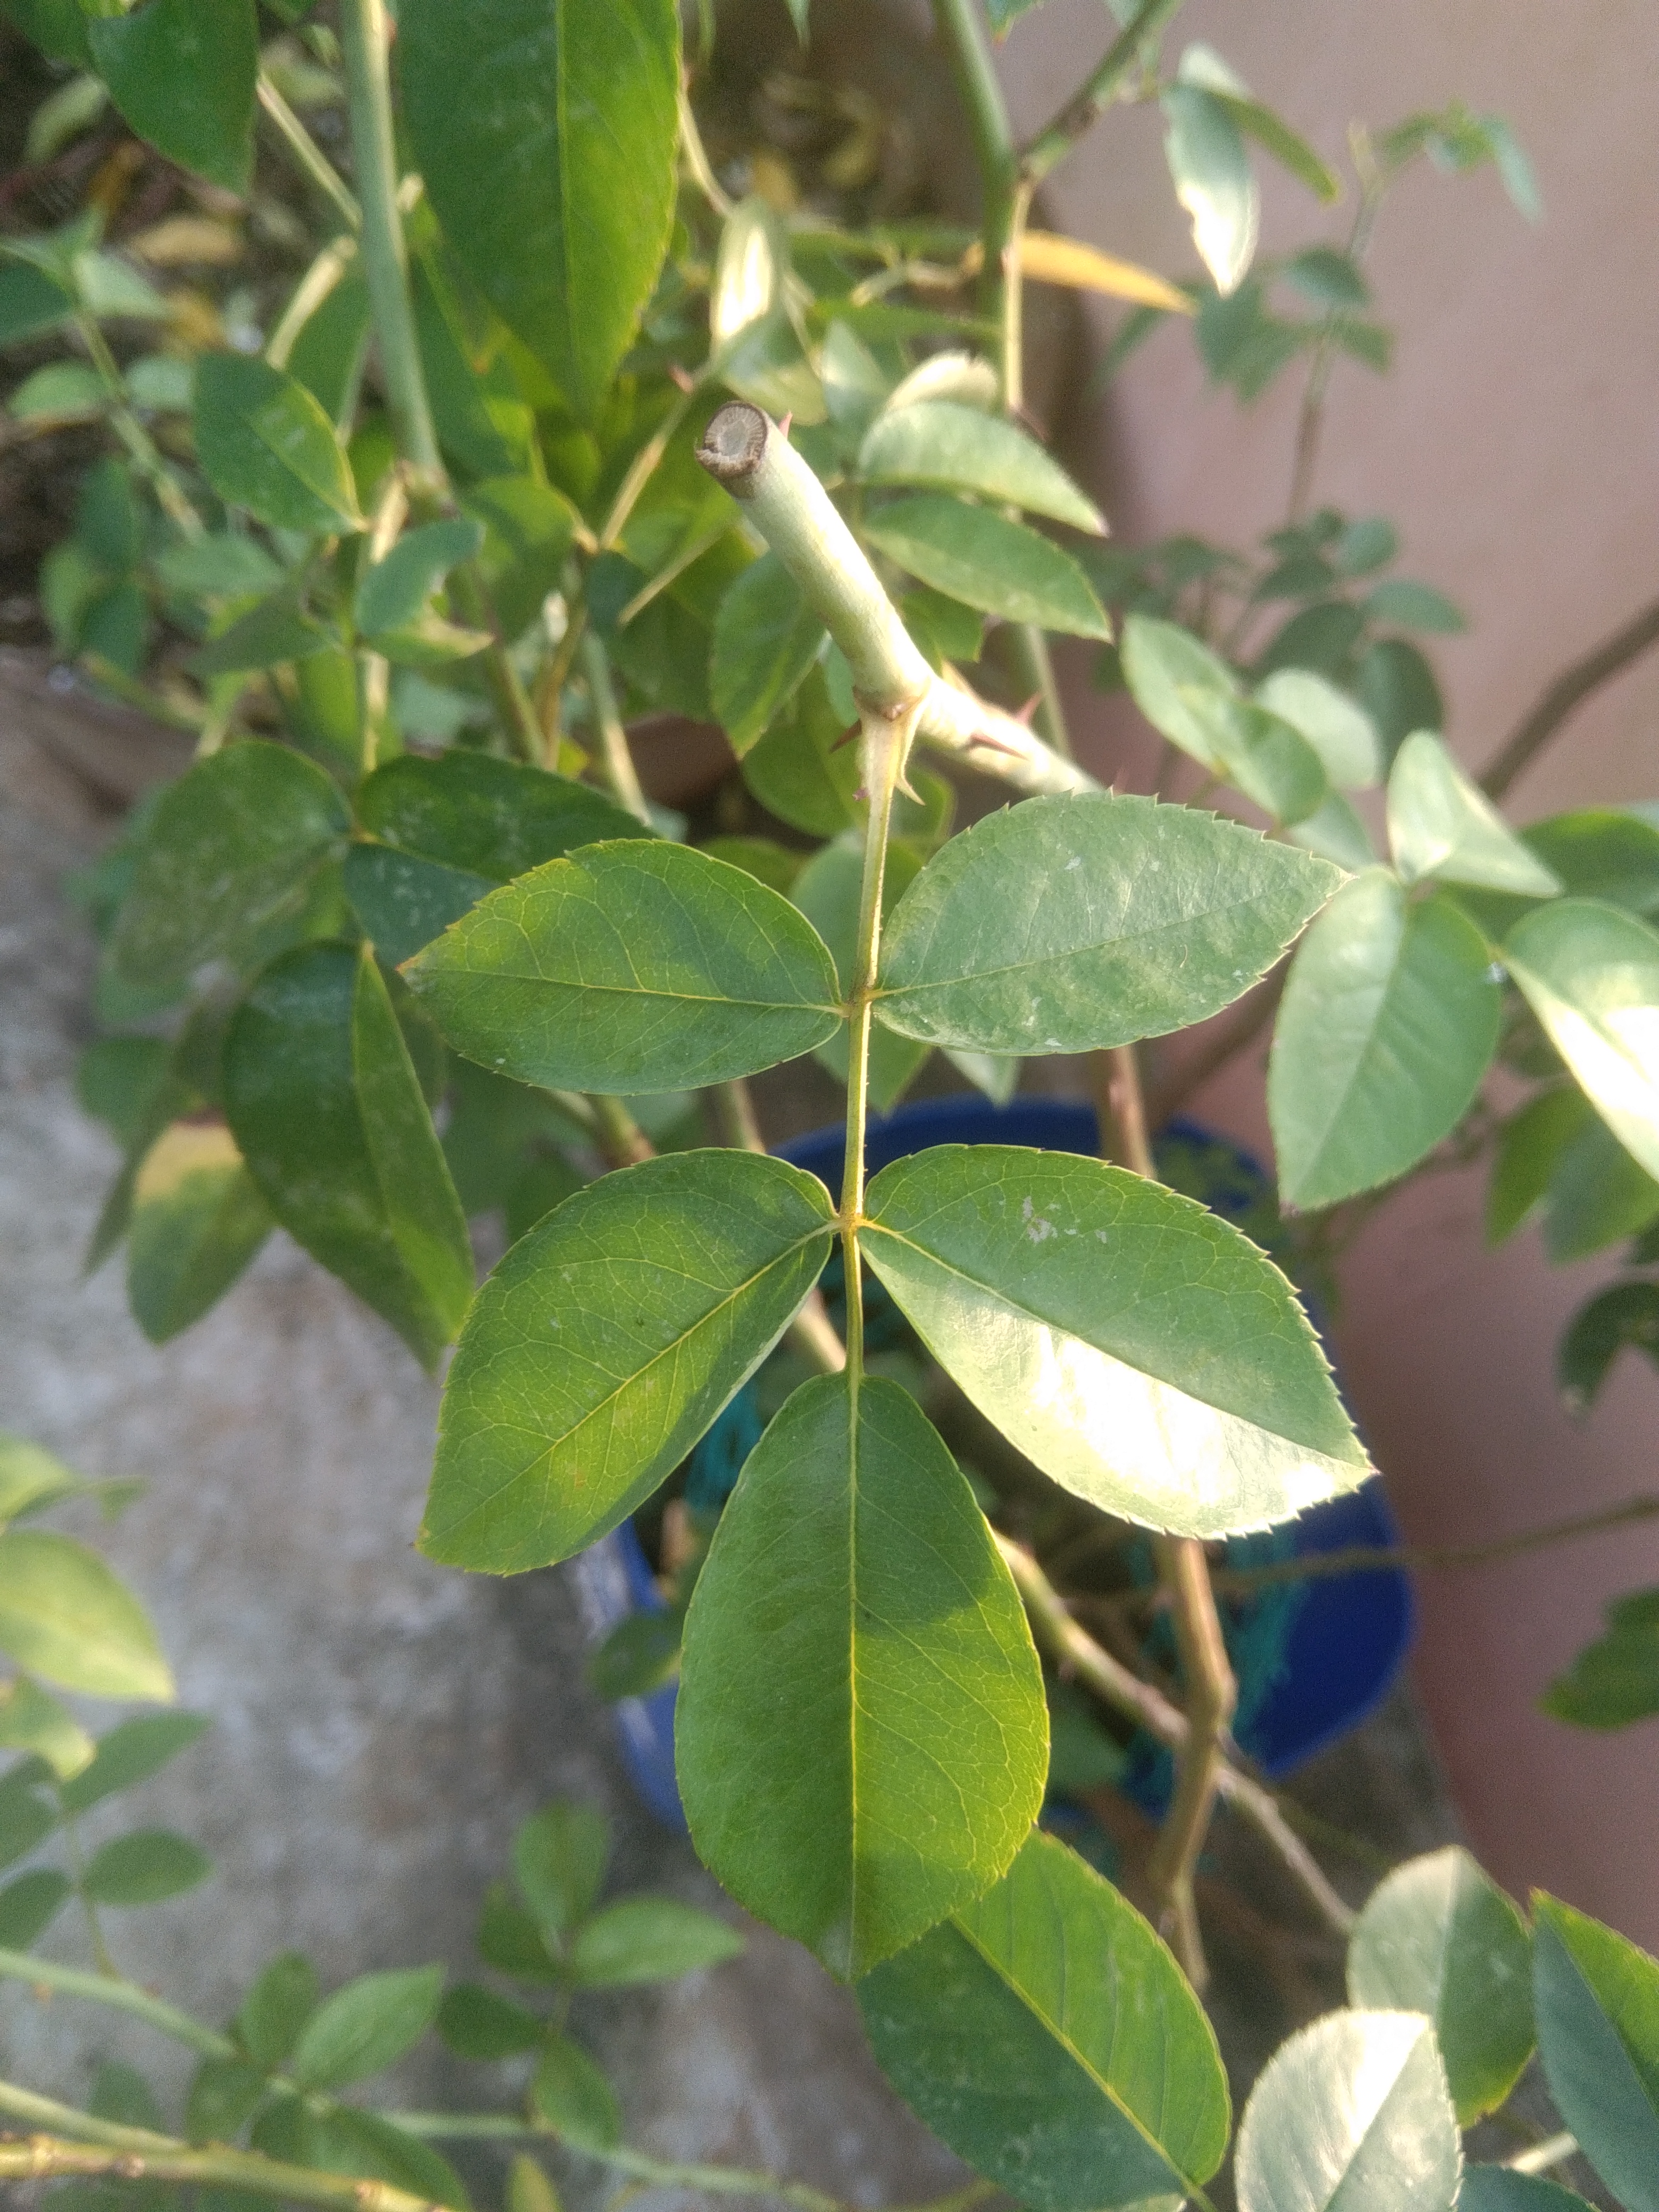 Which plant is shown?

rose
